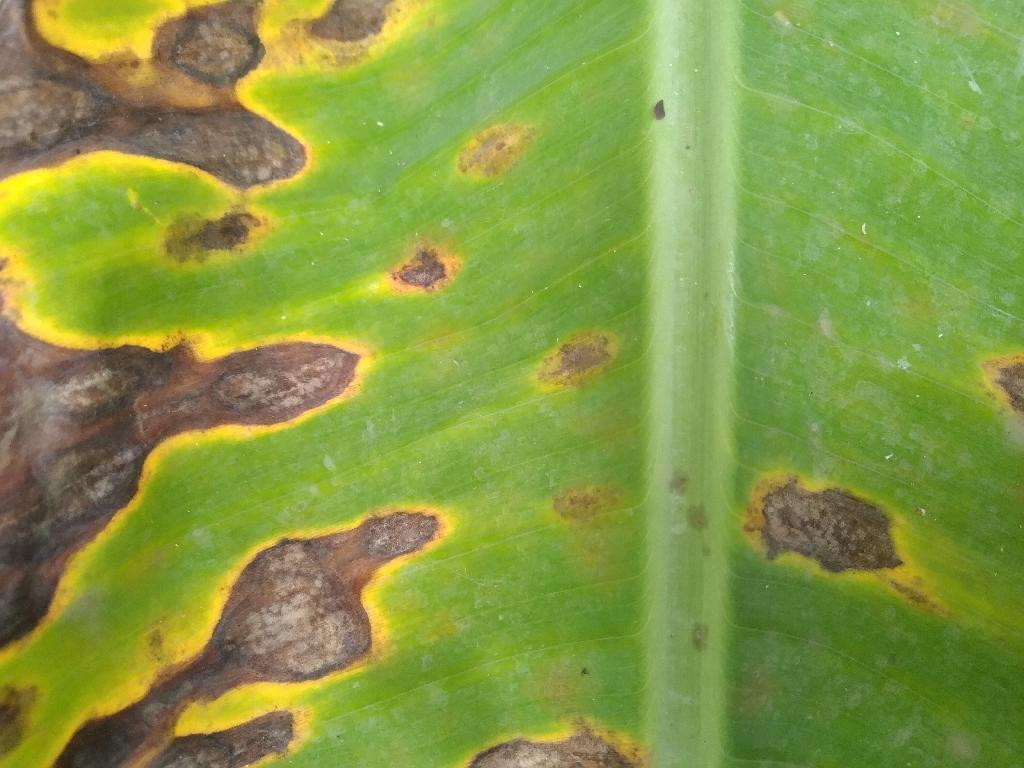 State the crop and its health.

banana, black sigatoka
